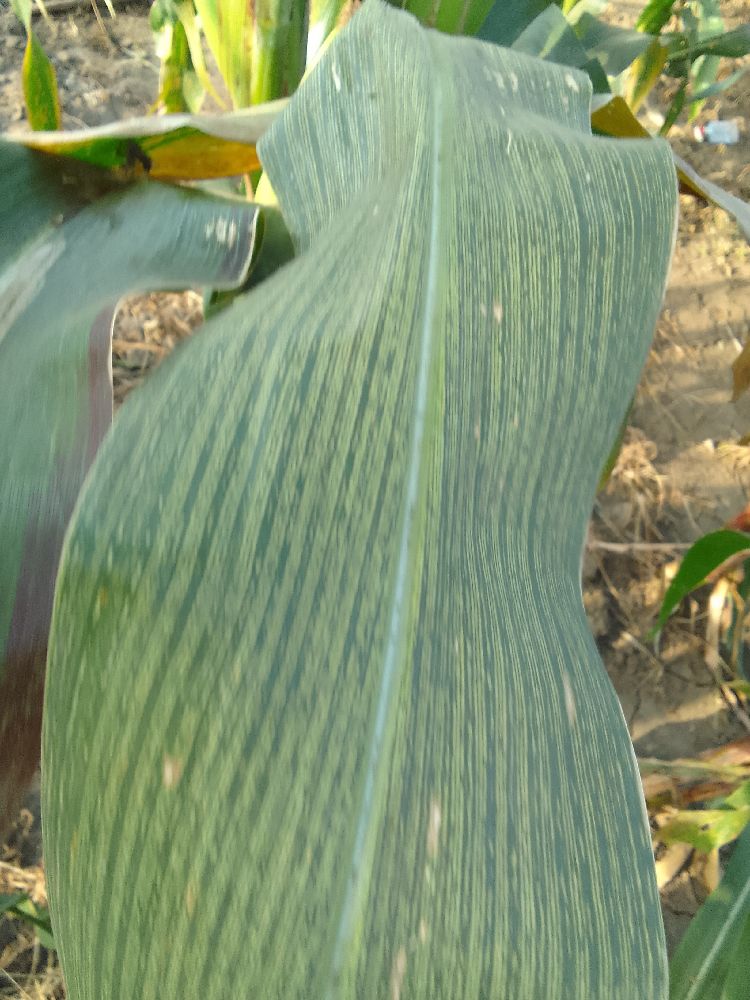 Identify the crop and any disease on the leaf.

maize, maize streak virus
